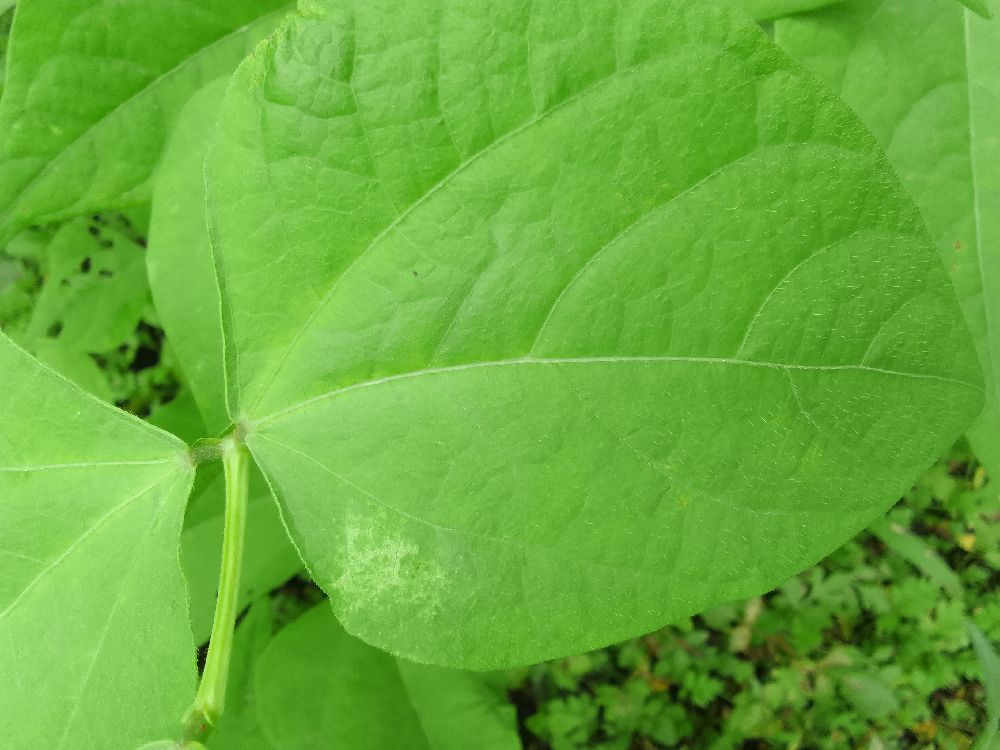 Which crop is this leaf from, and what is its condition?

common bean, healthy
